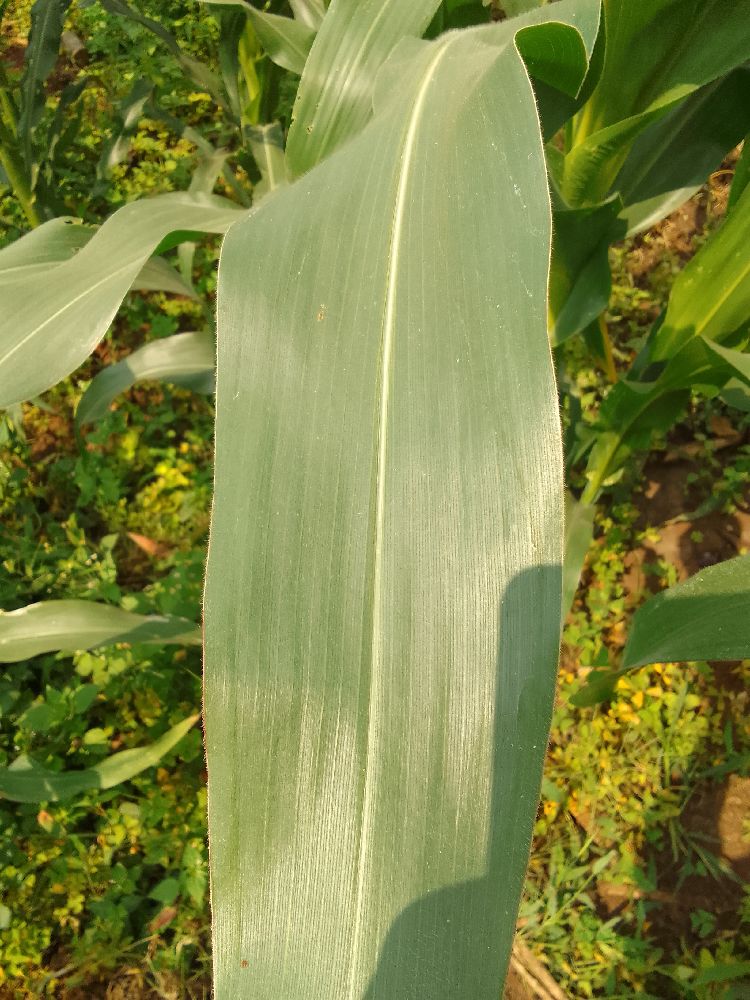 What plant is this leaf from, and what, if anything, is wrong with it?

maize, healthy
